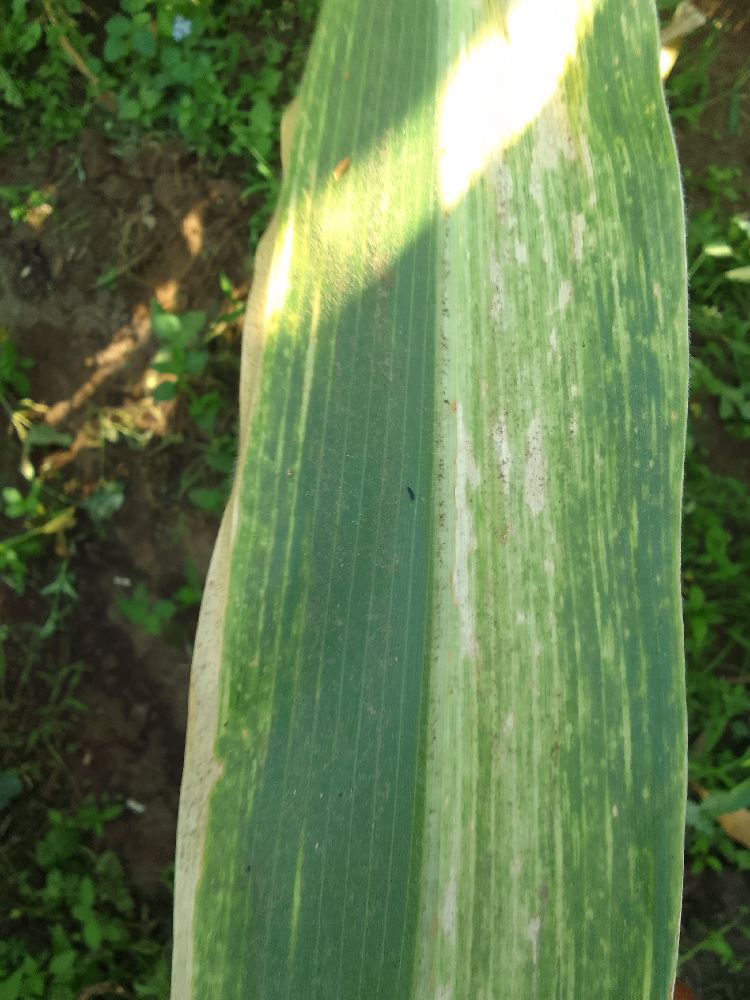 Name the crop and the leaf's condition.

maize, maize lethal necrosis
